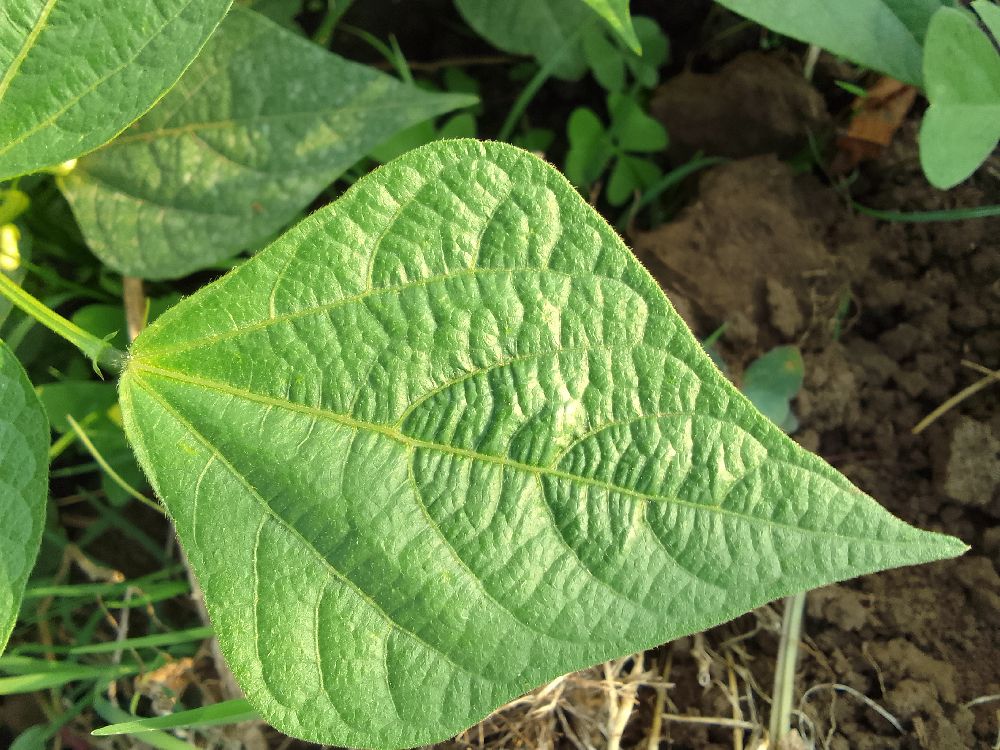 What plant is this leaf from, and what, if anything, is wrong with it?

common bean, healthy
